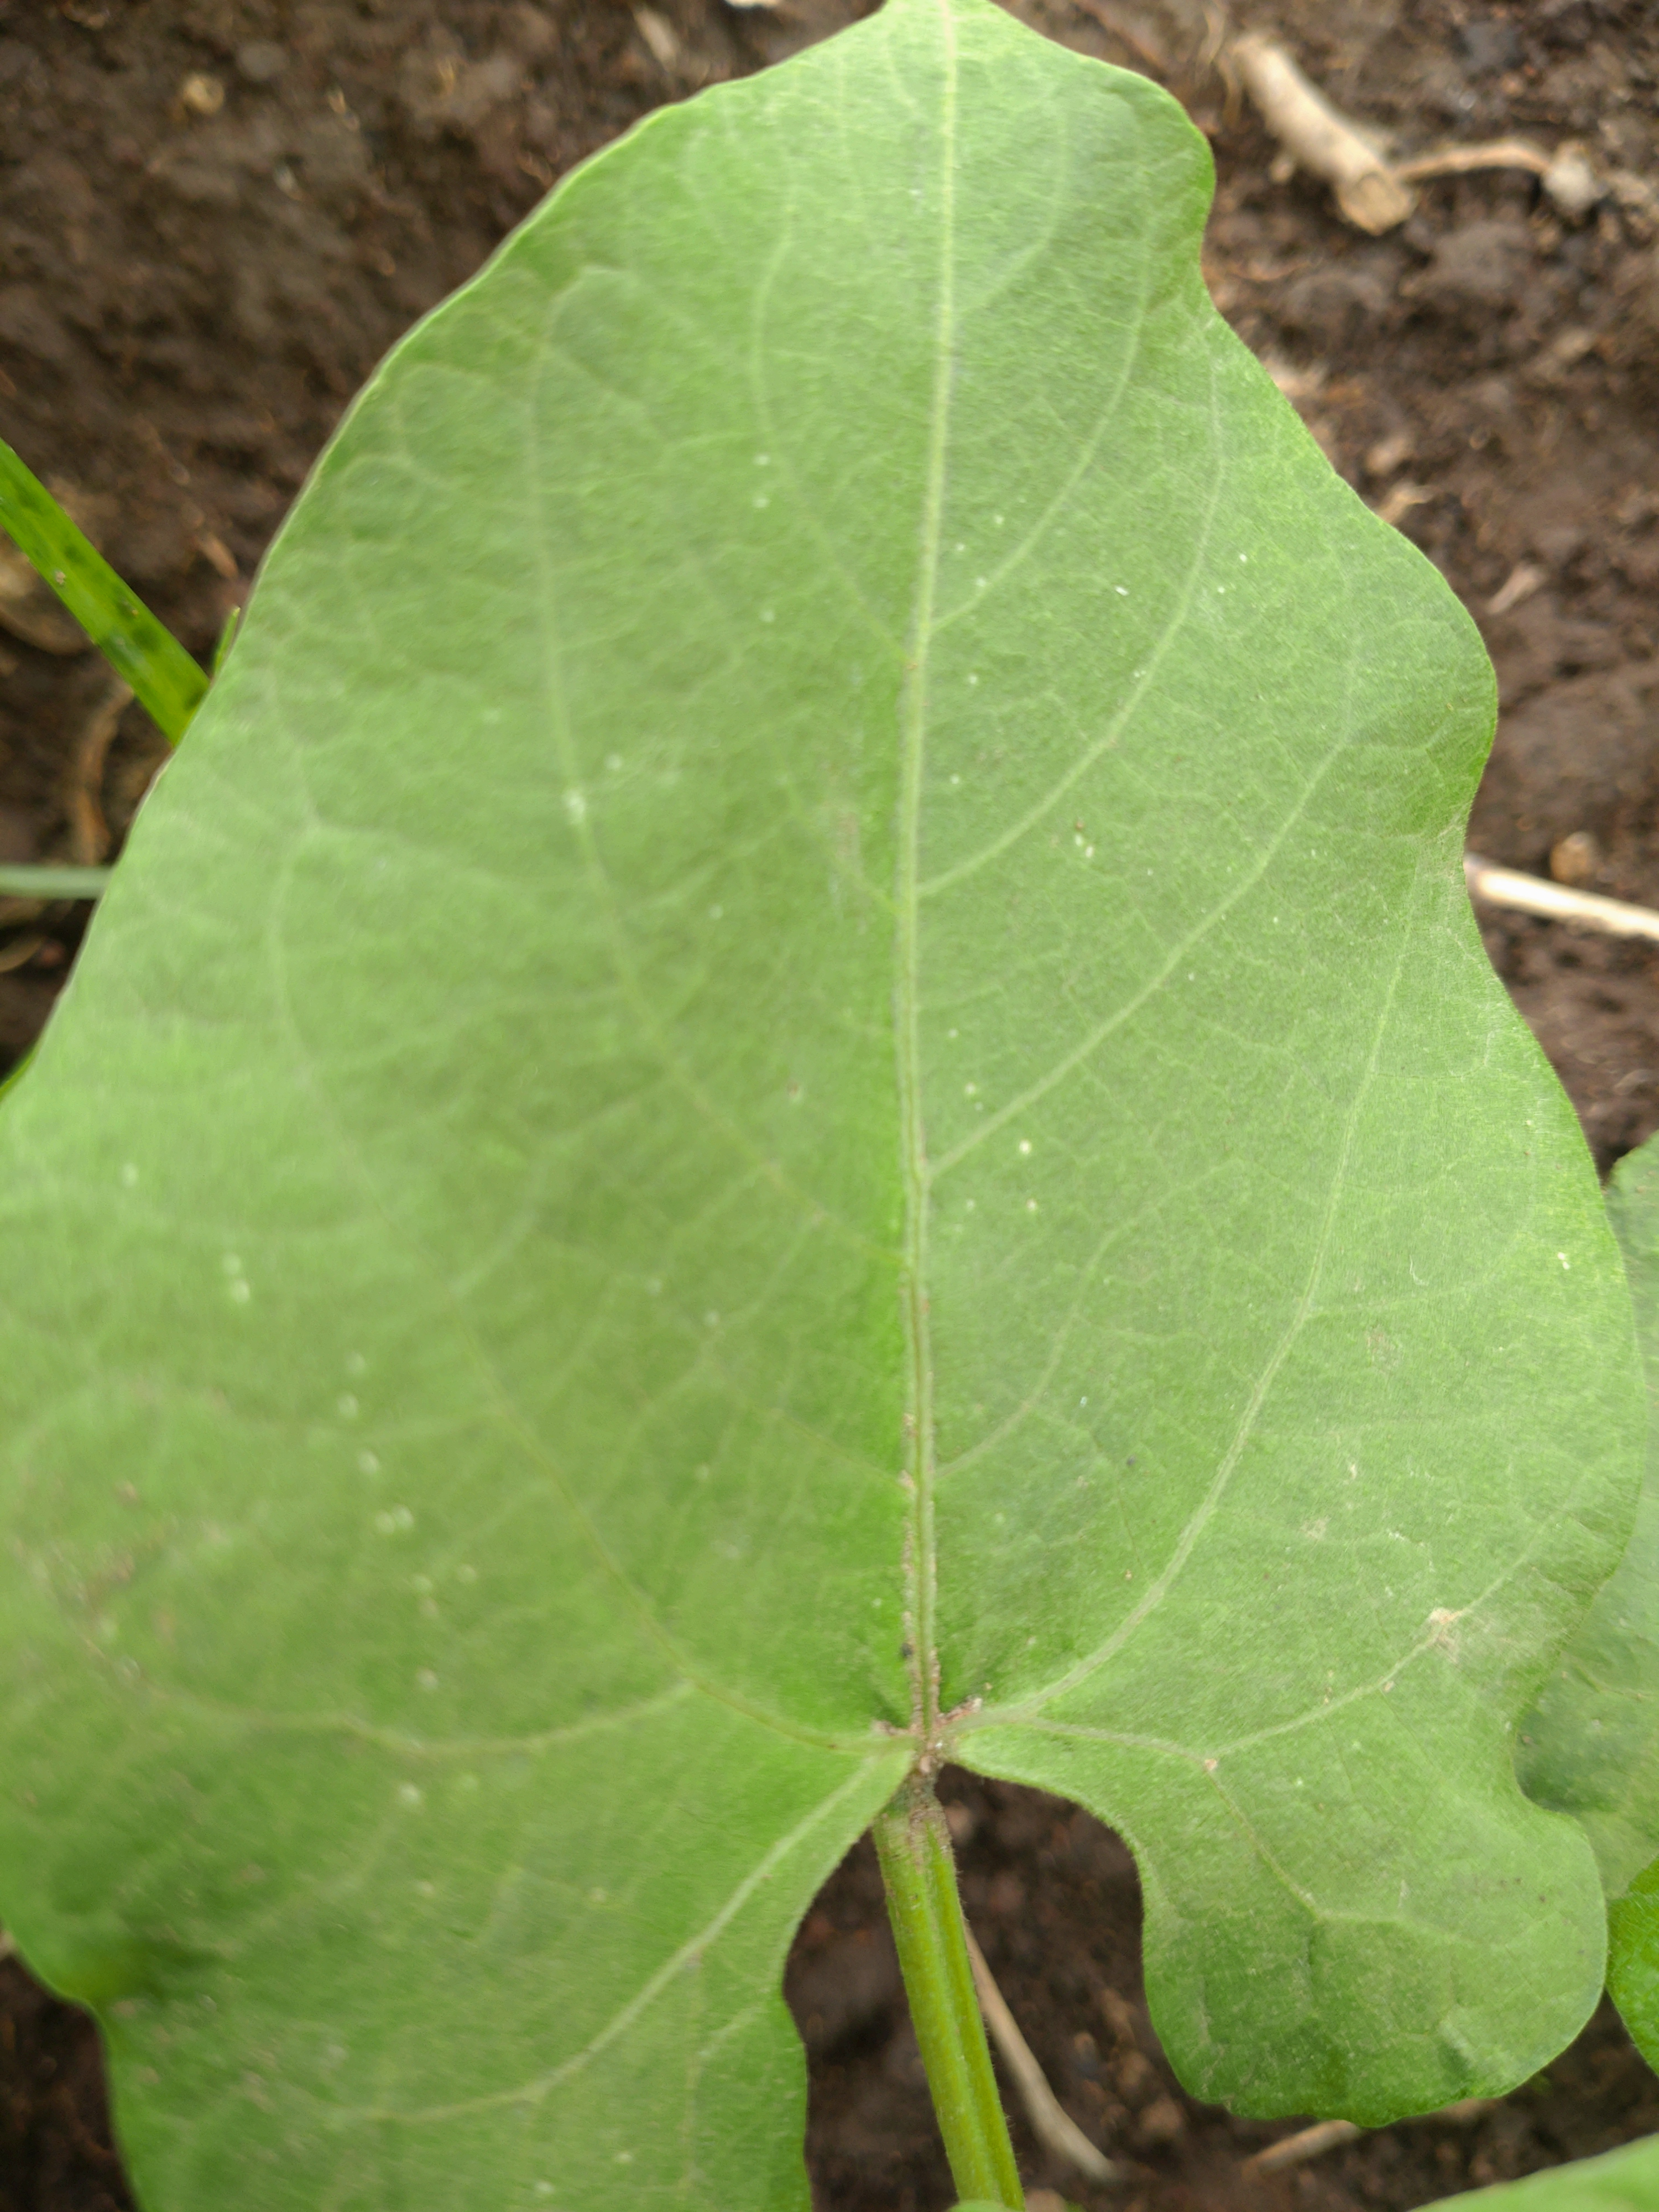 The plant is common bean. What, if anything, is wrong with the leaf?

healthy
